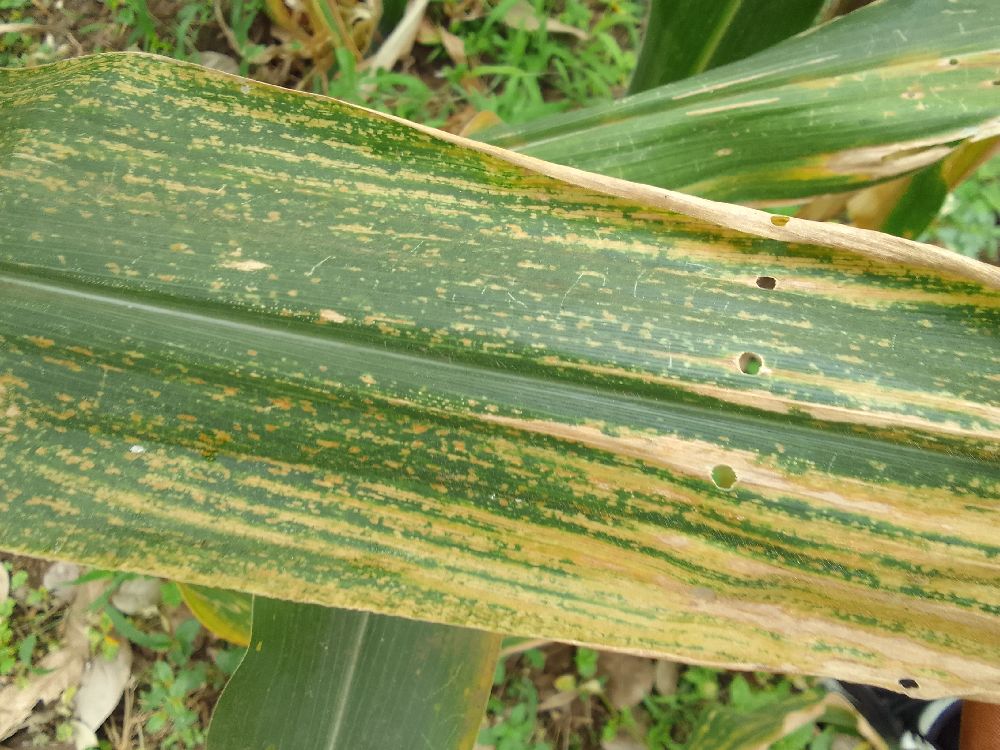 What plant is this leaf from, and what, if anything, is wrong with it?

maize, maize lethal necrosis
